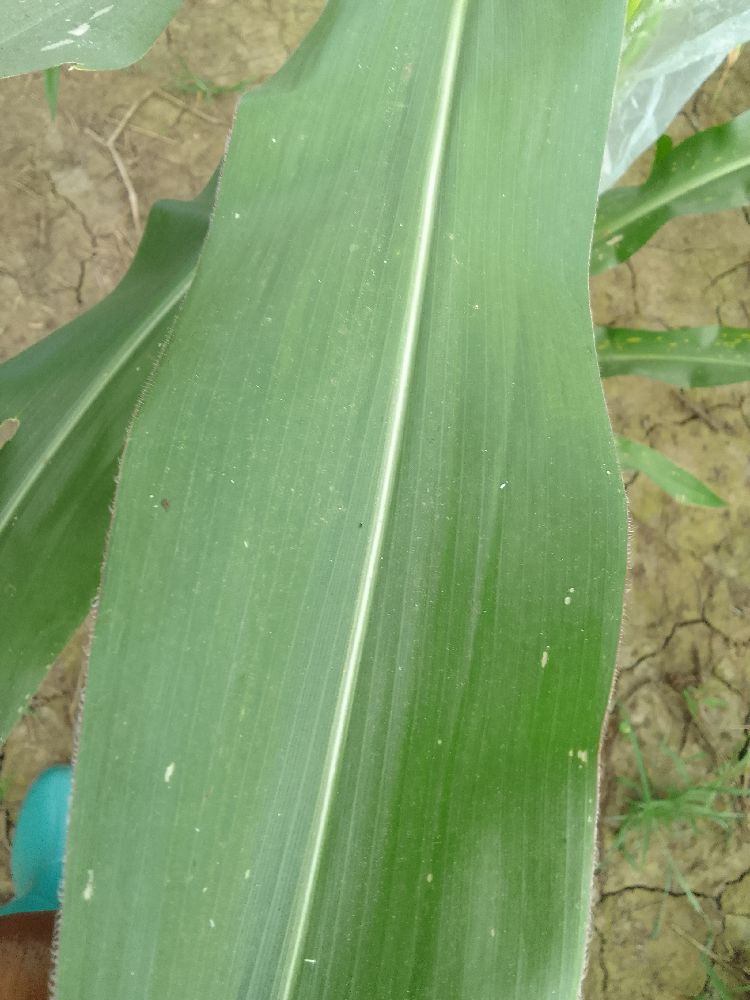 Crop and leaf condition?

maize, healthy
